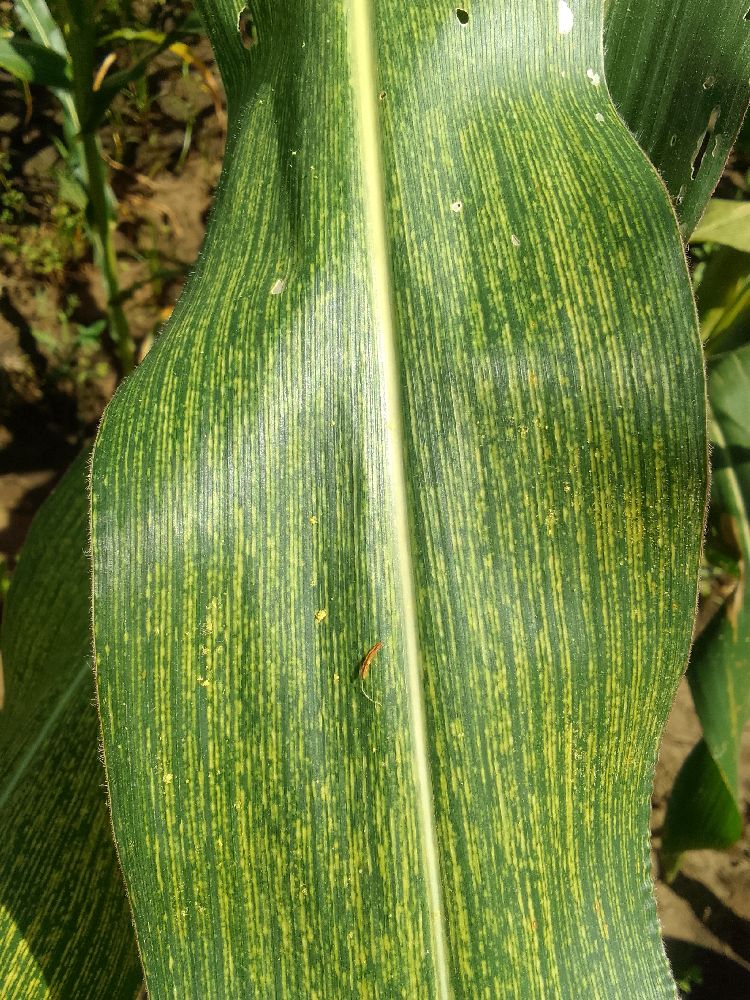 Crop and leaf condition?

maize, maize streak virus
